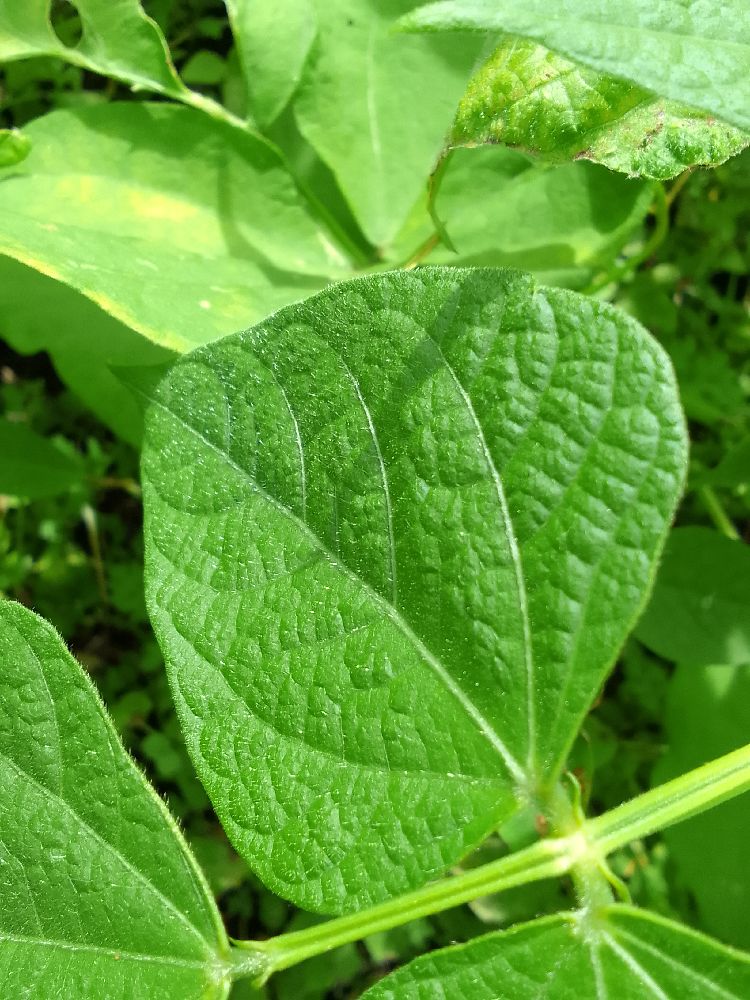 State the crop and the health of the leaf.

common bean, healthy
